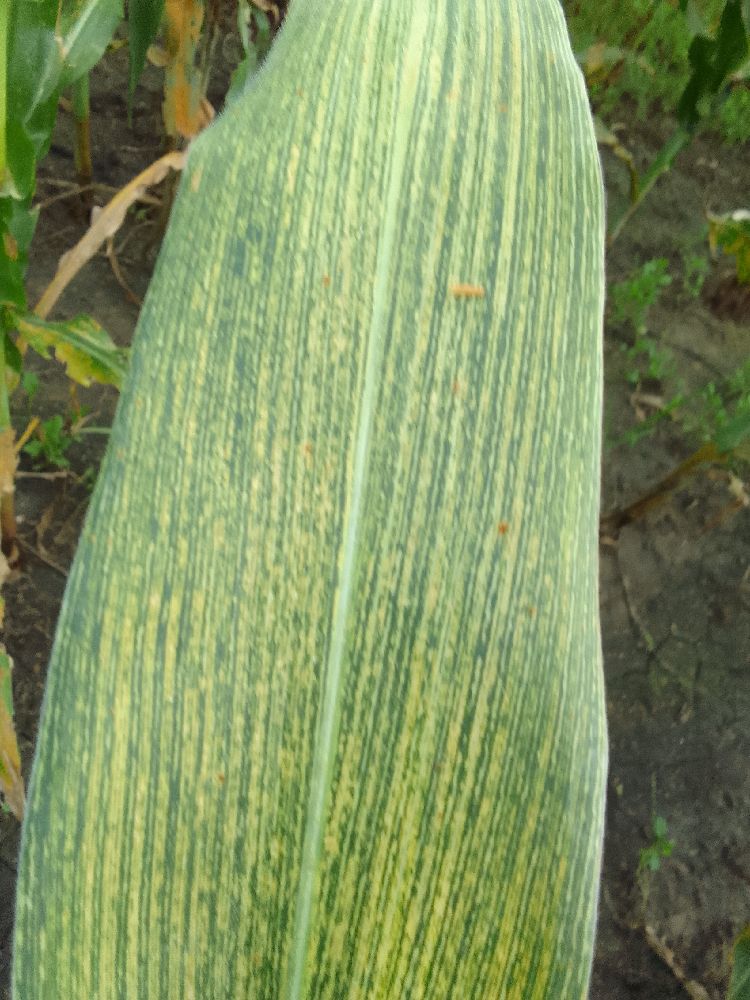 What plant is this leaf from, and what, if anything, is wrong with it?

maize, maize streak virus
